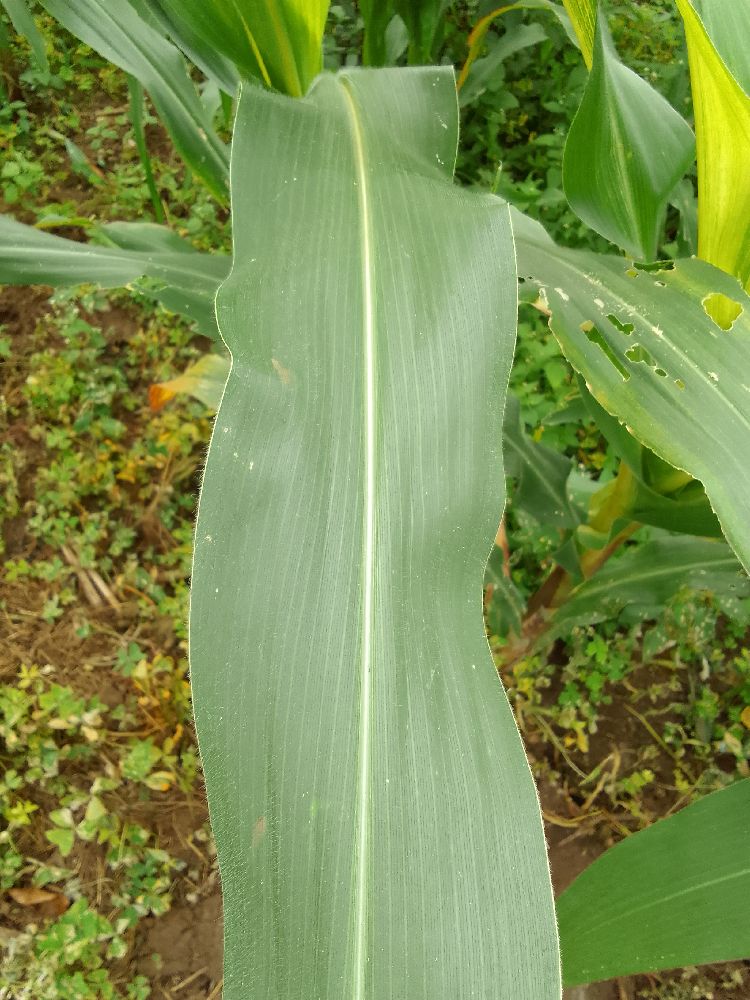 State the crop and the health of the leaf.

maize, healthy
